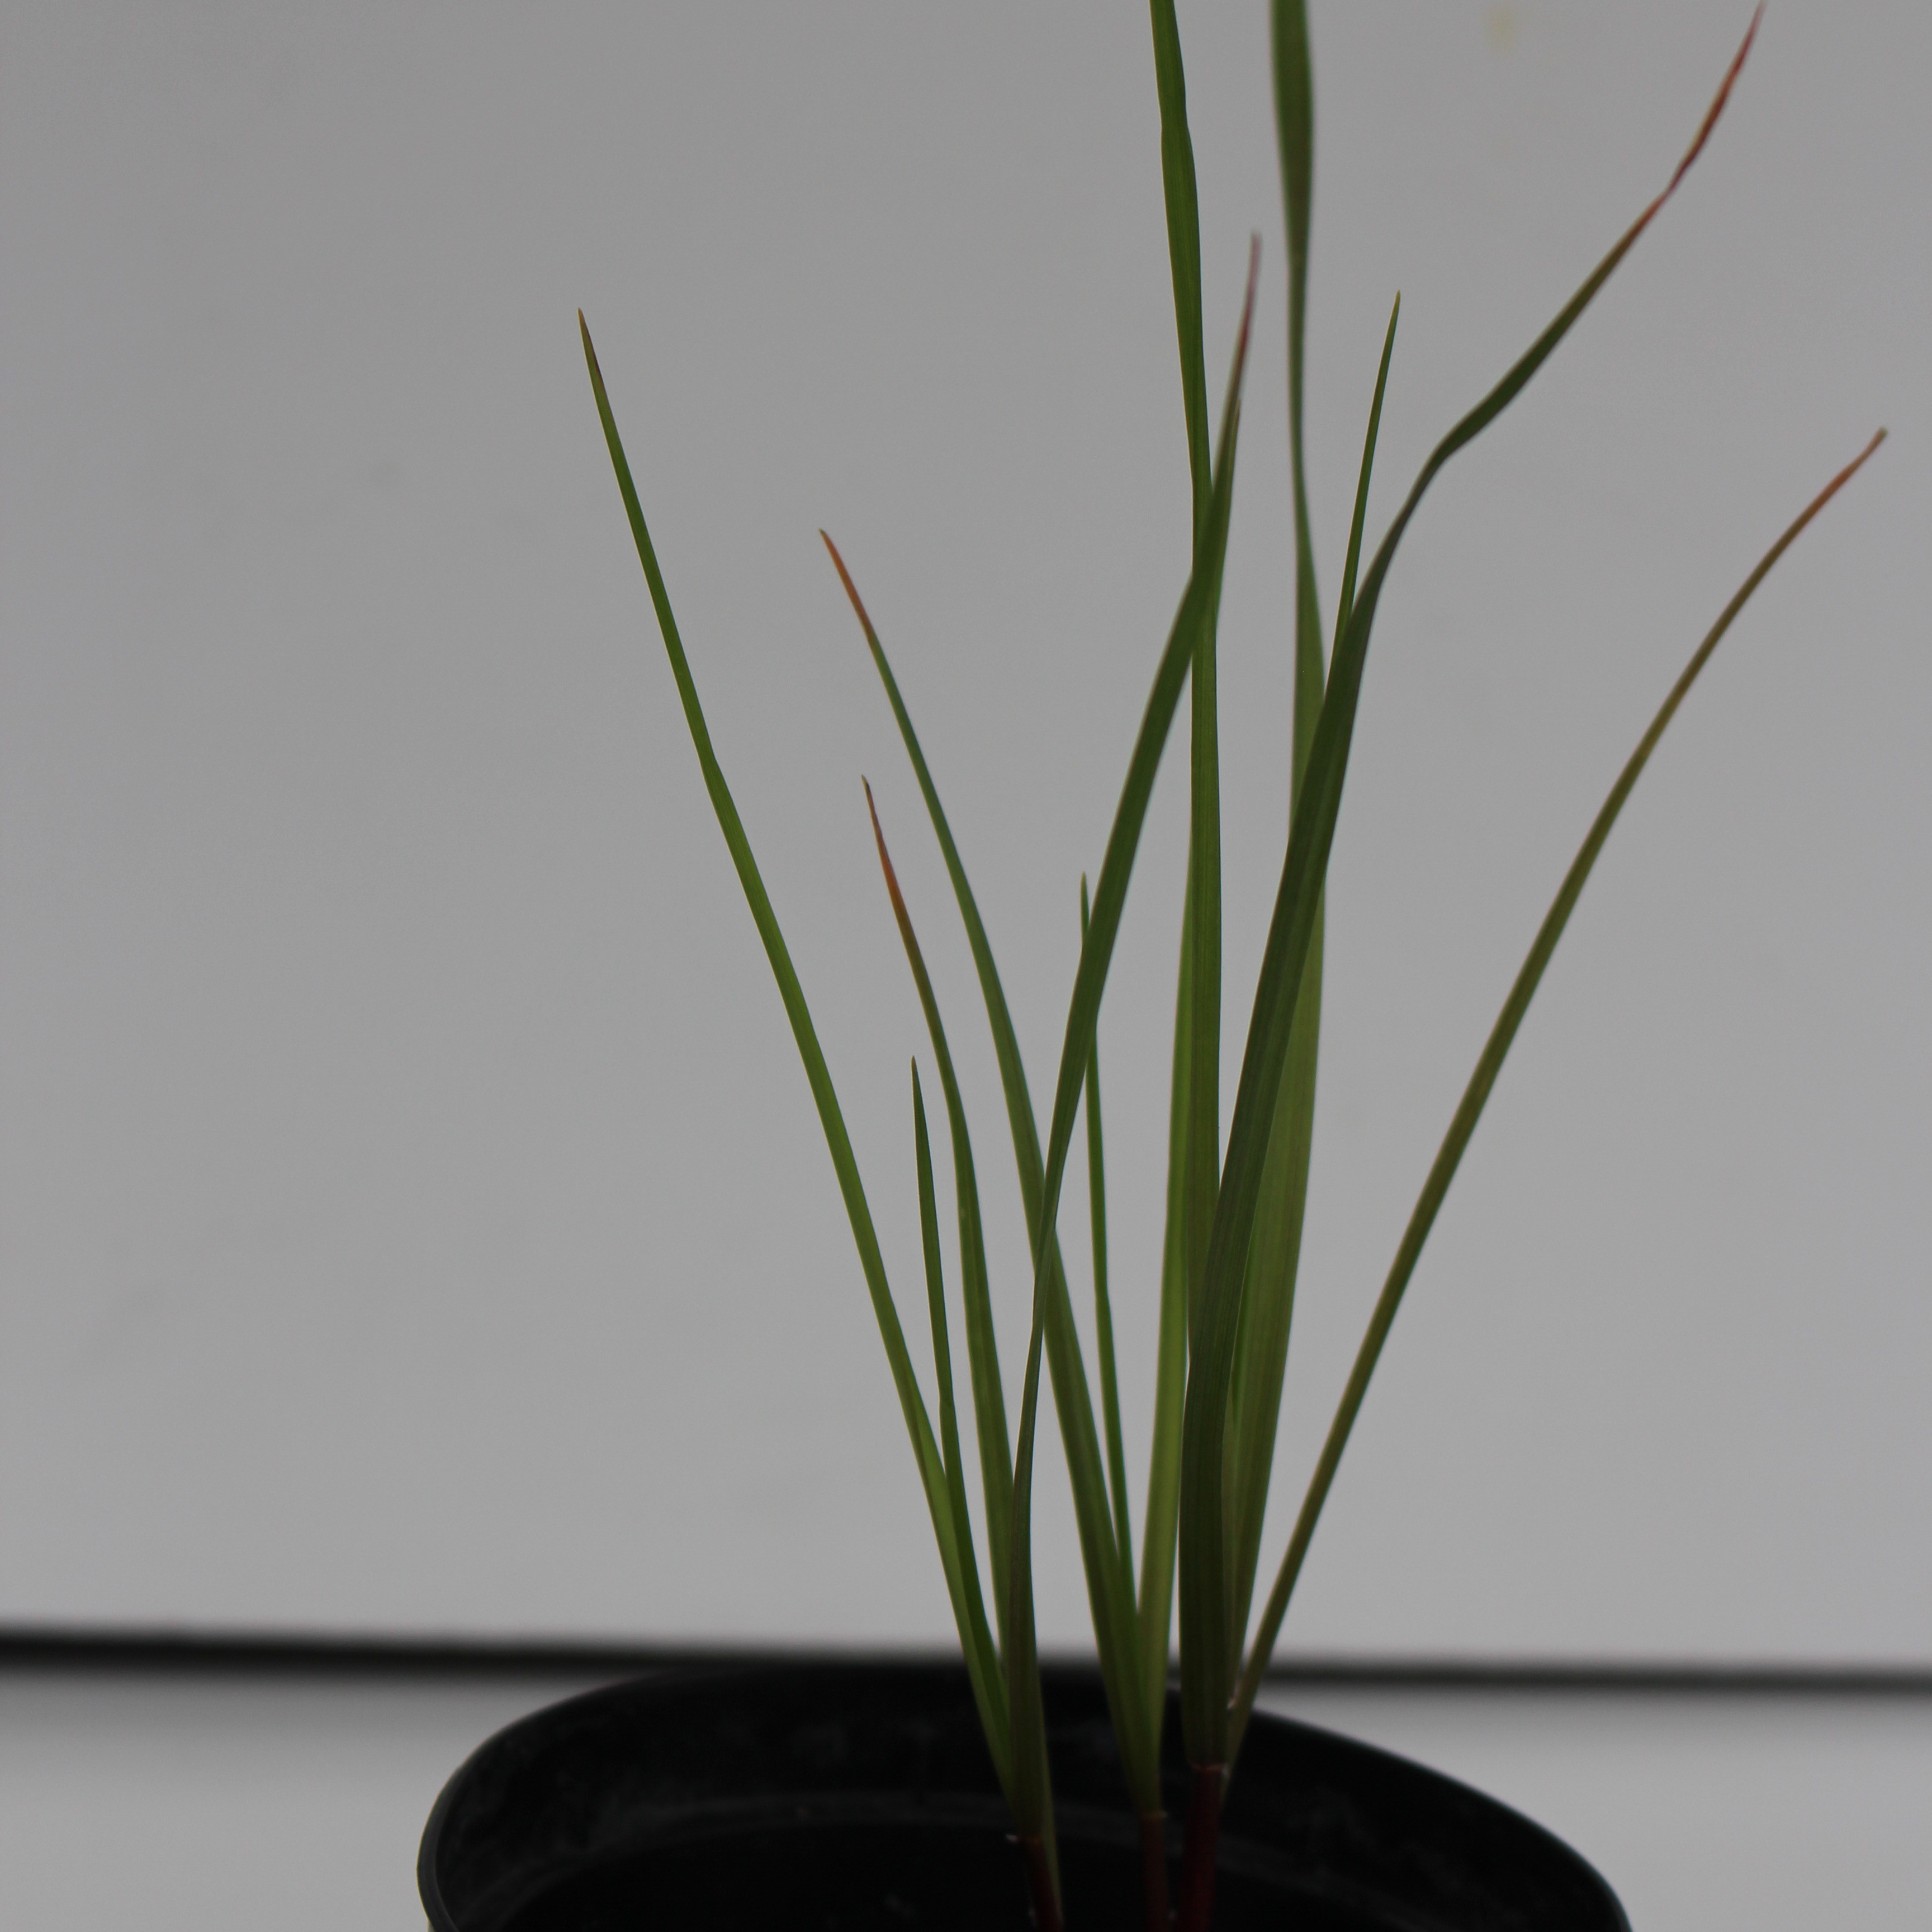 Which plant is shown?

Lolium multiflorum
